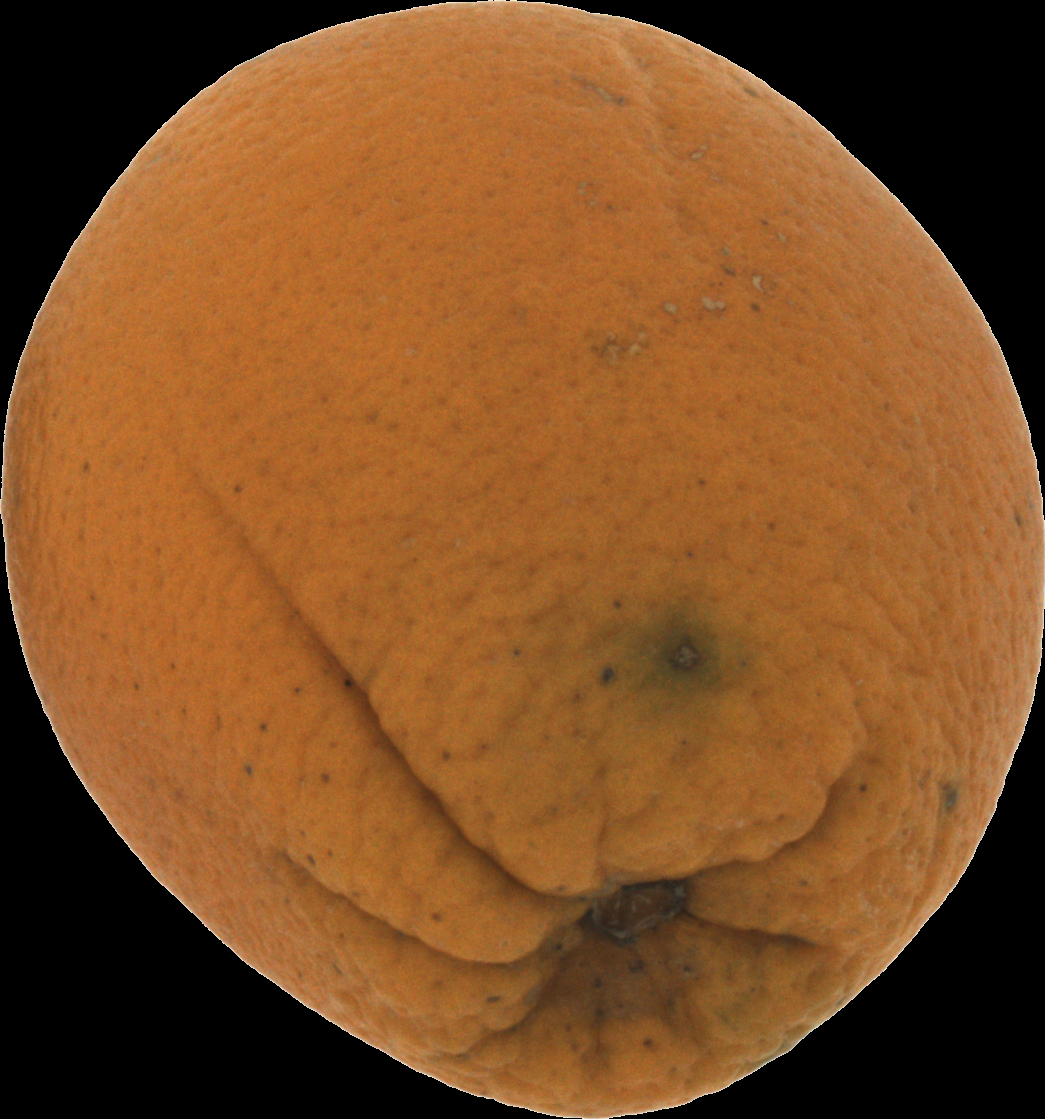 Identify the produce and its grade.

orange, bad
